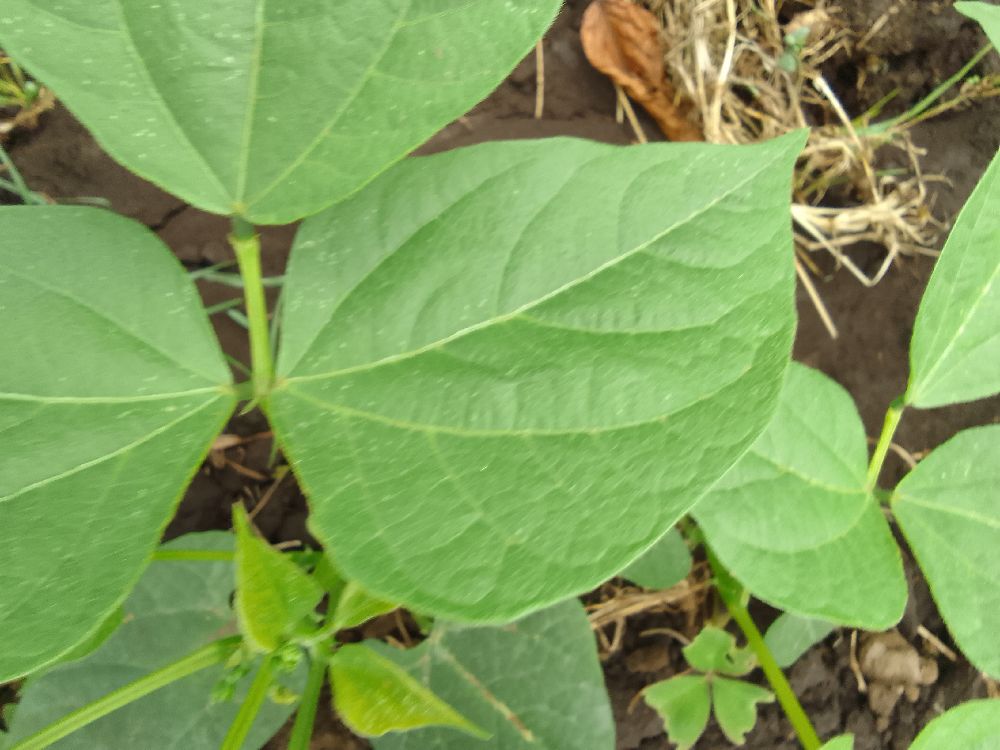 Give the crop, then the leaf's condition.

common bean, healthy
